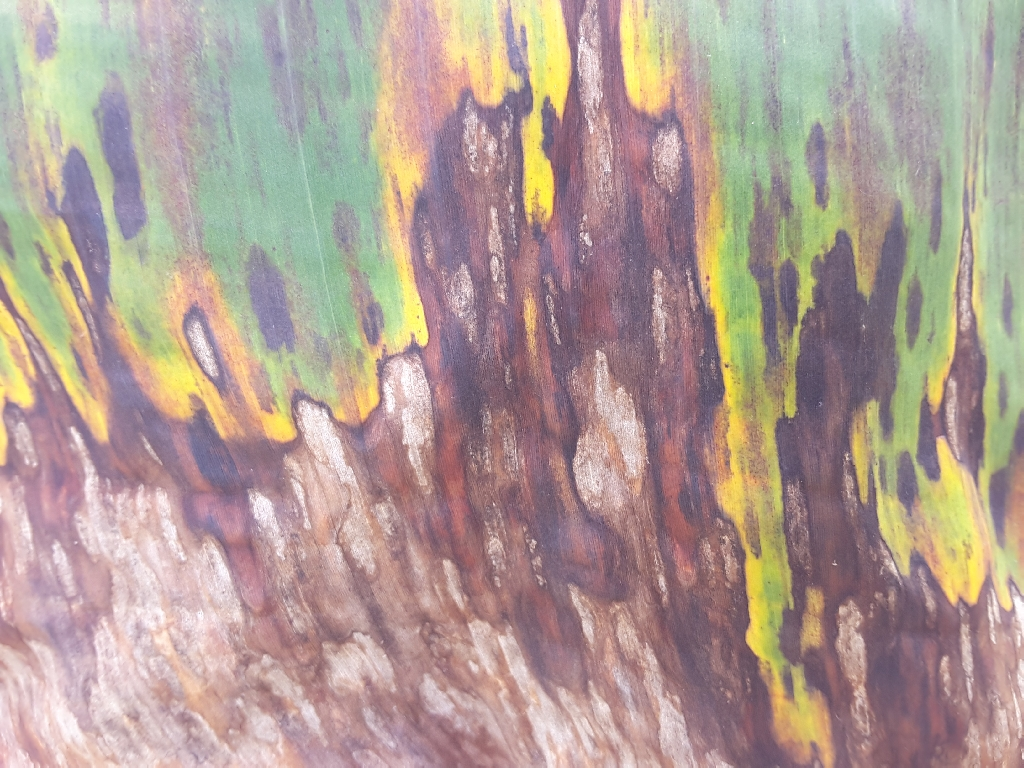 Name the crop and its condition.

banana, black sigatoka
